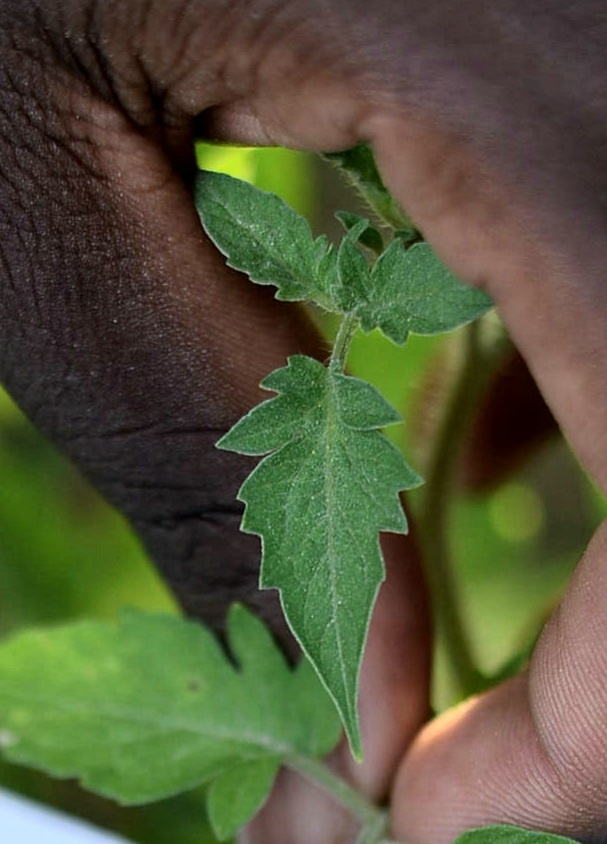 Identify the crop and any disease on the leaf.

tomato, healthy
